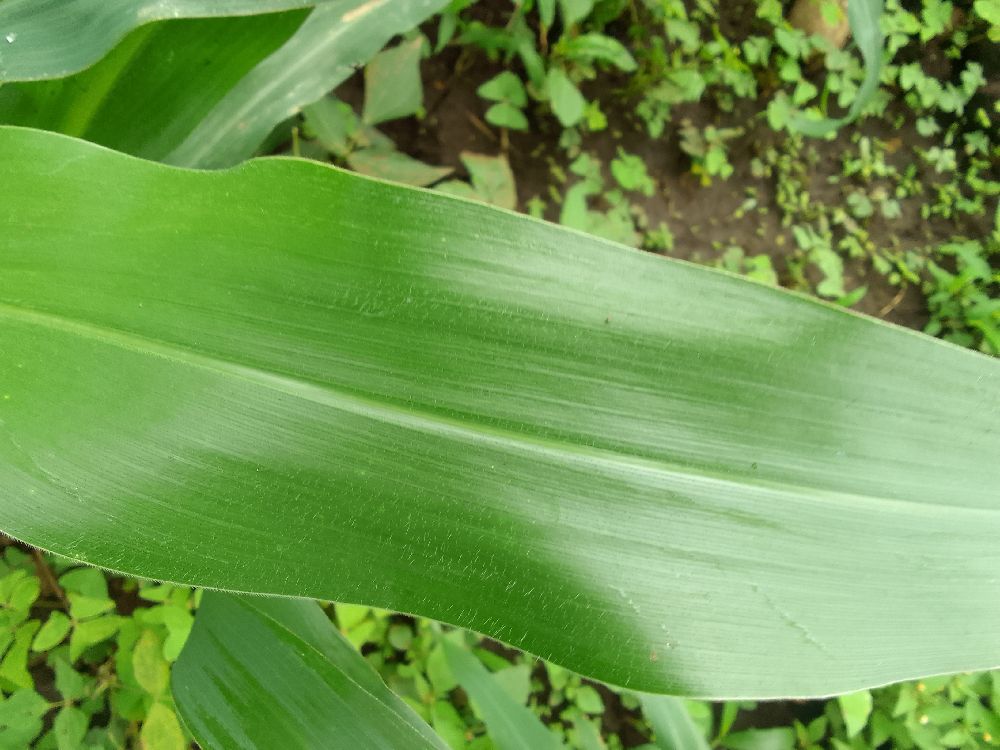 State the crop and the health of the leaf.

maize, healthy
